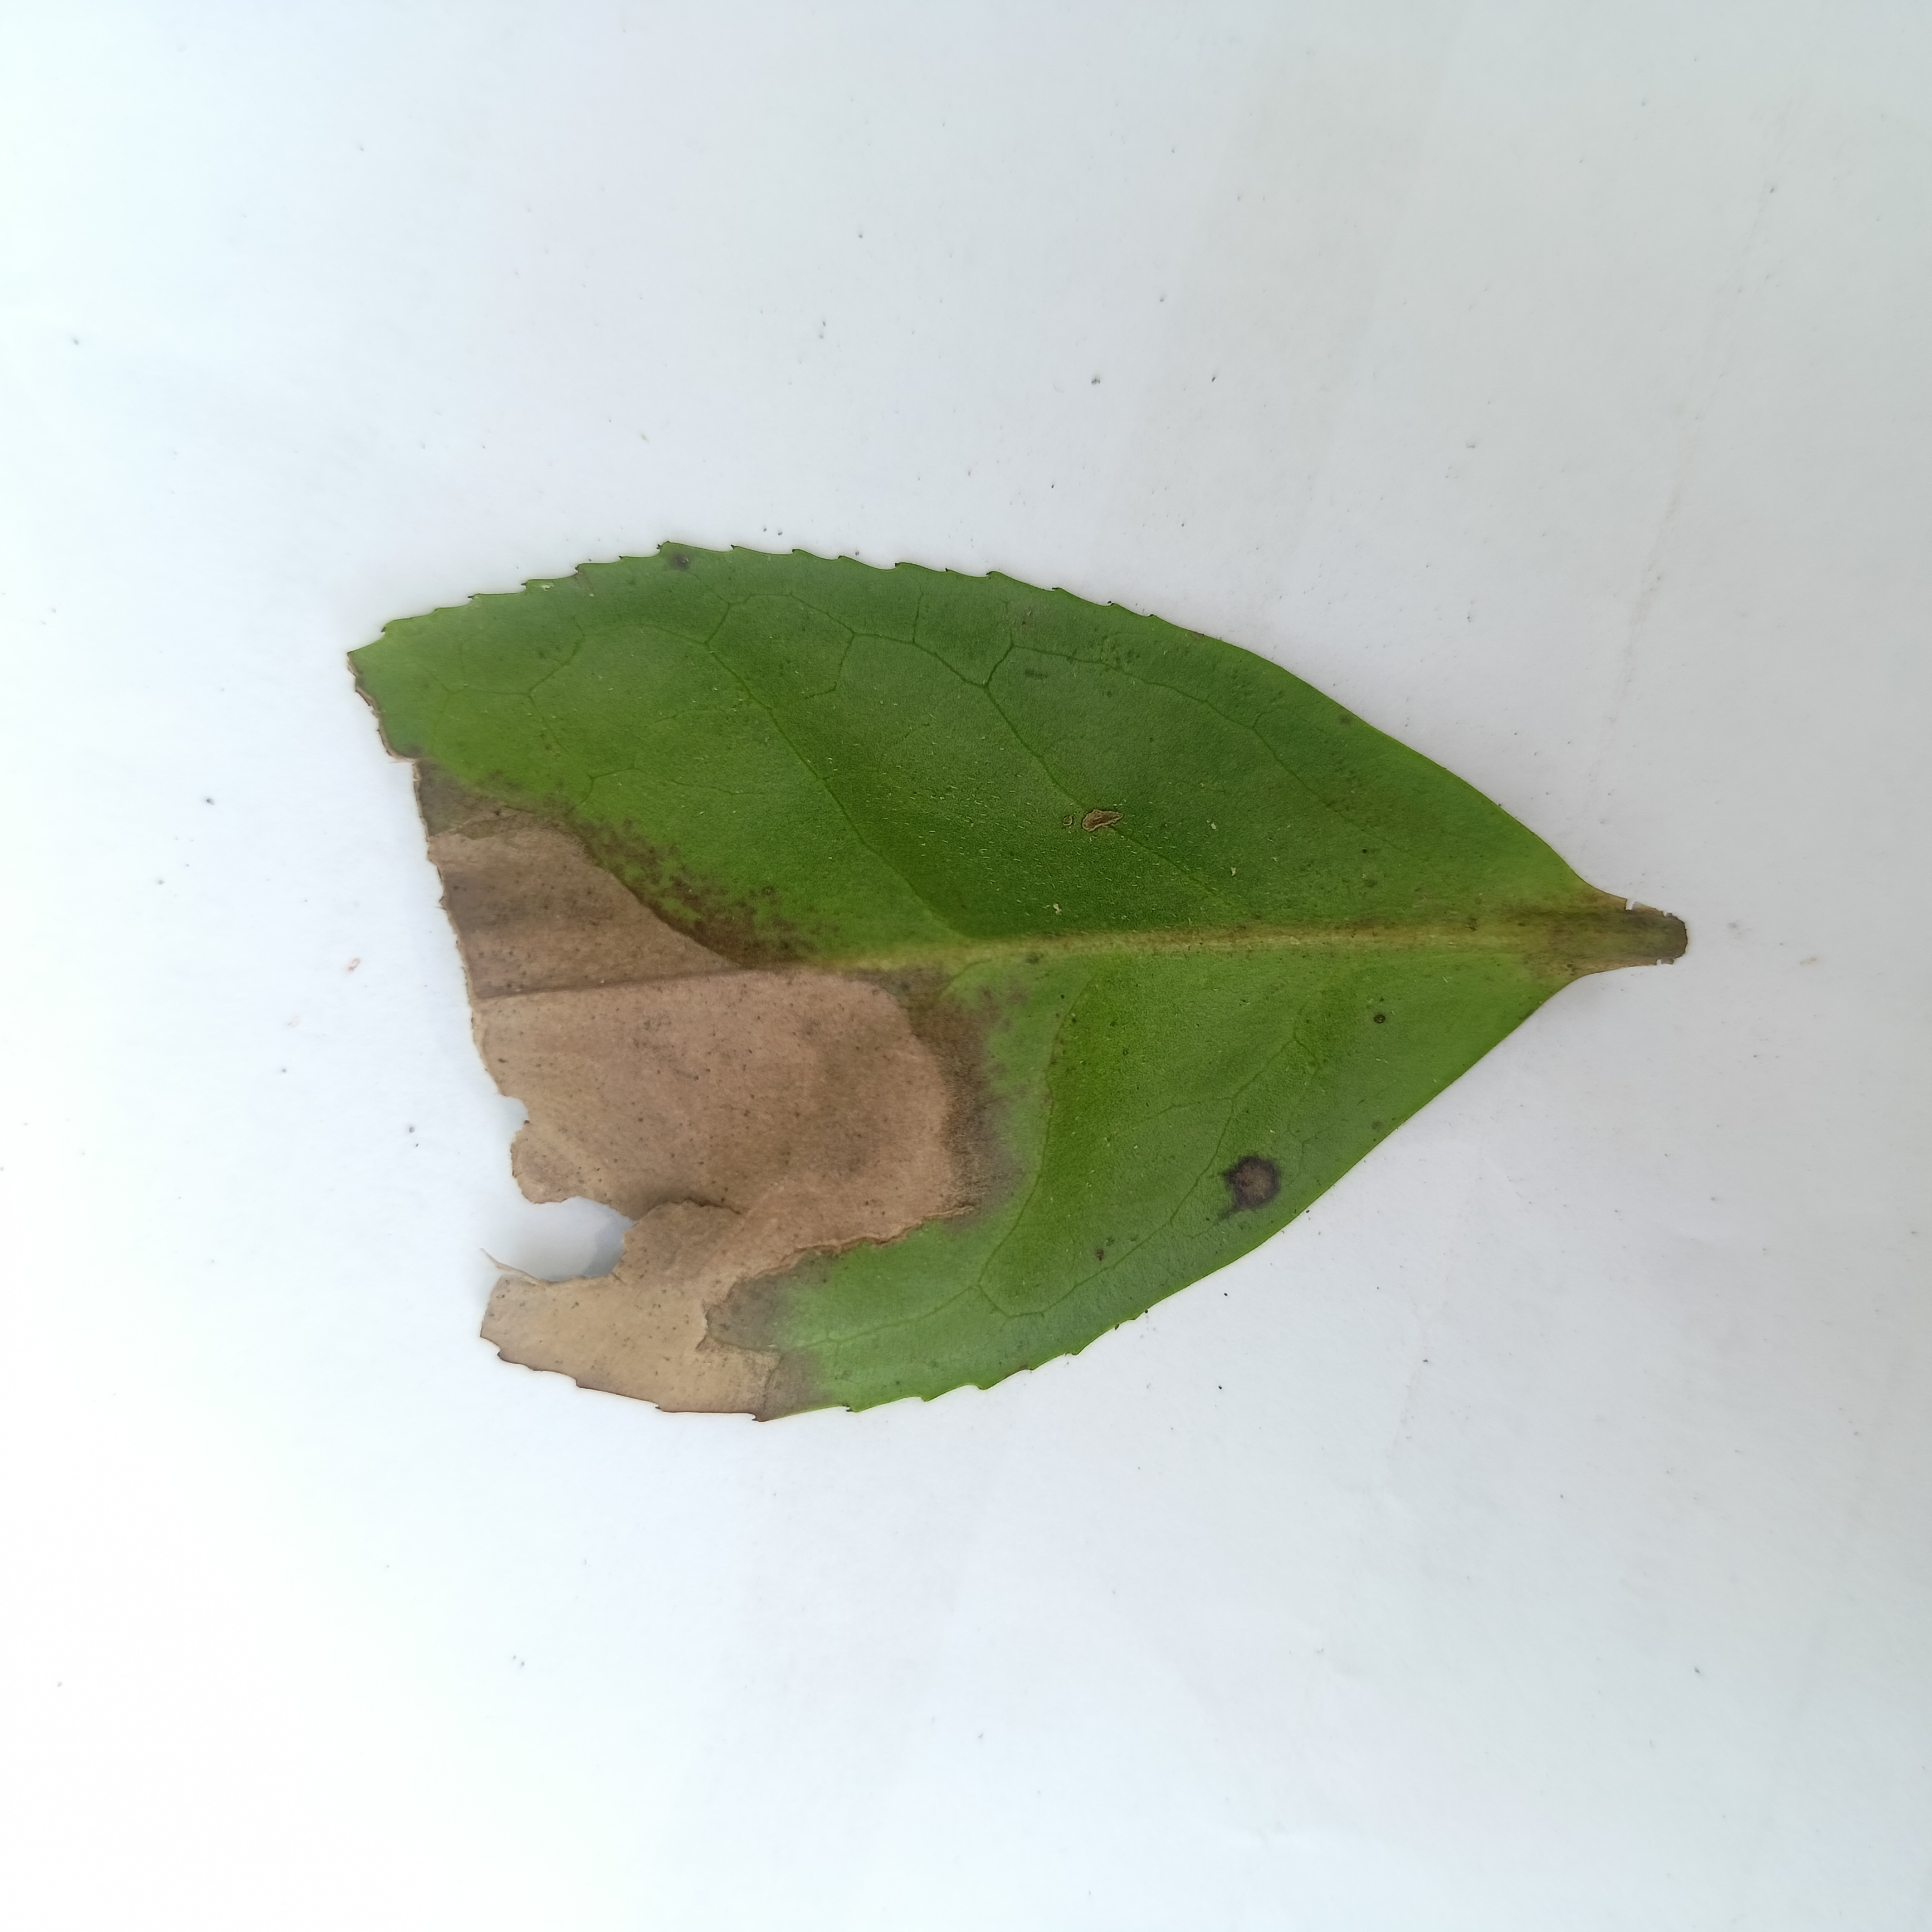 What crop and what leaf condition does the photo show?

tea, brown blight
